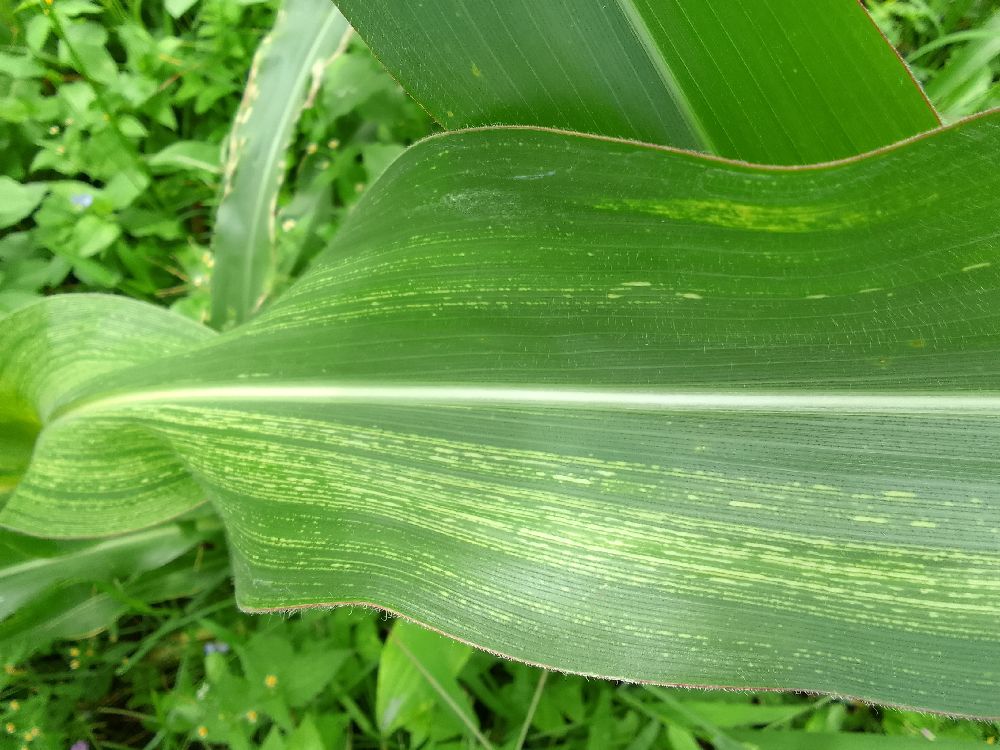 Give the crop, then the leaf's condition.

maize, maize streak virus
